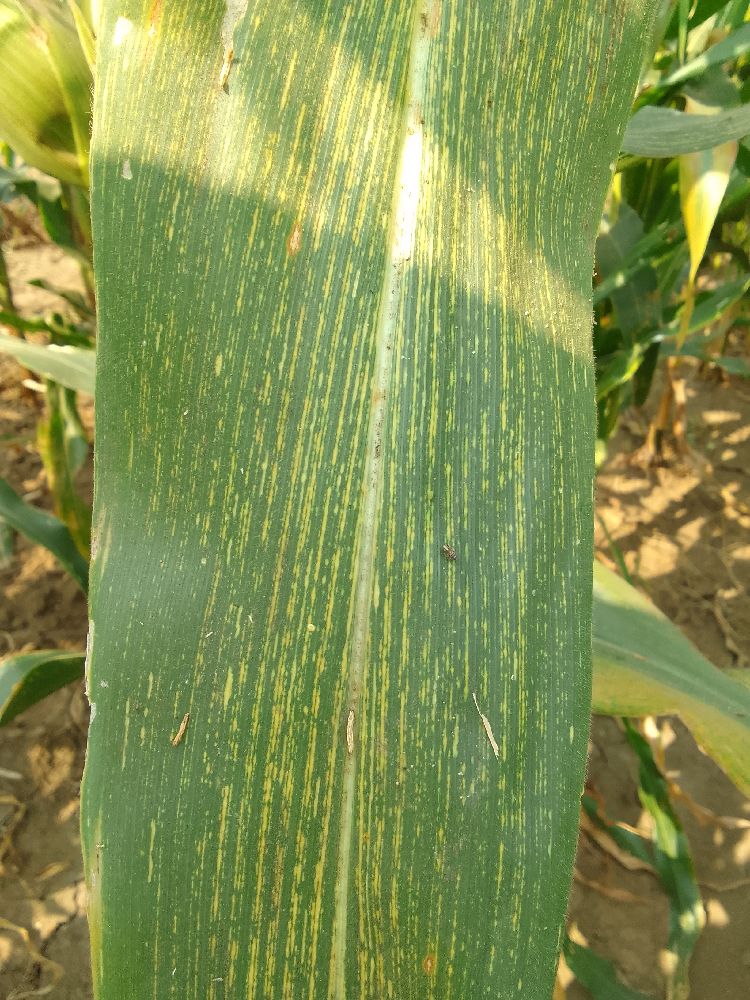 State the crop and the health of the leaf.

maize, maize streak virus
